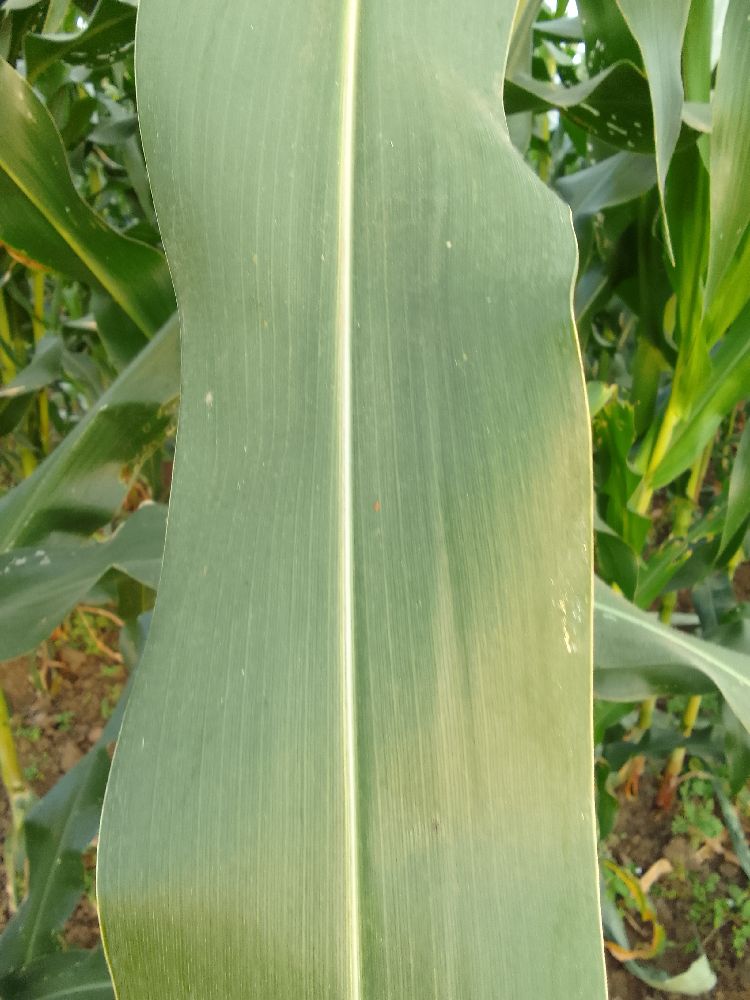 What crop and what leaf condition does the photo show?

maize, healthy
